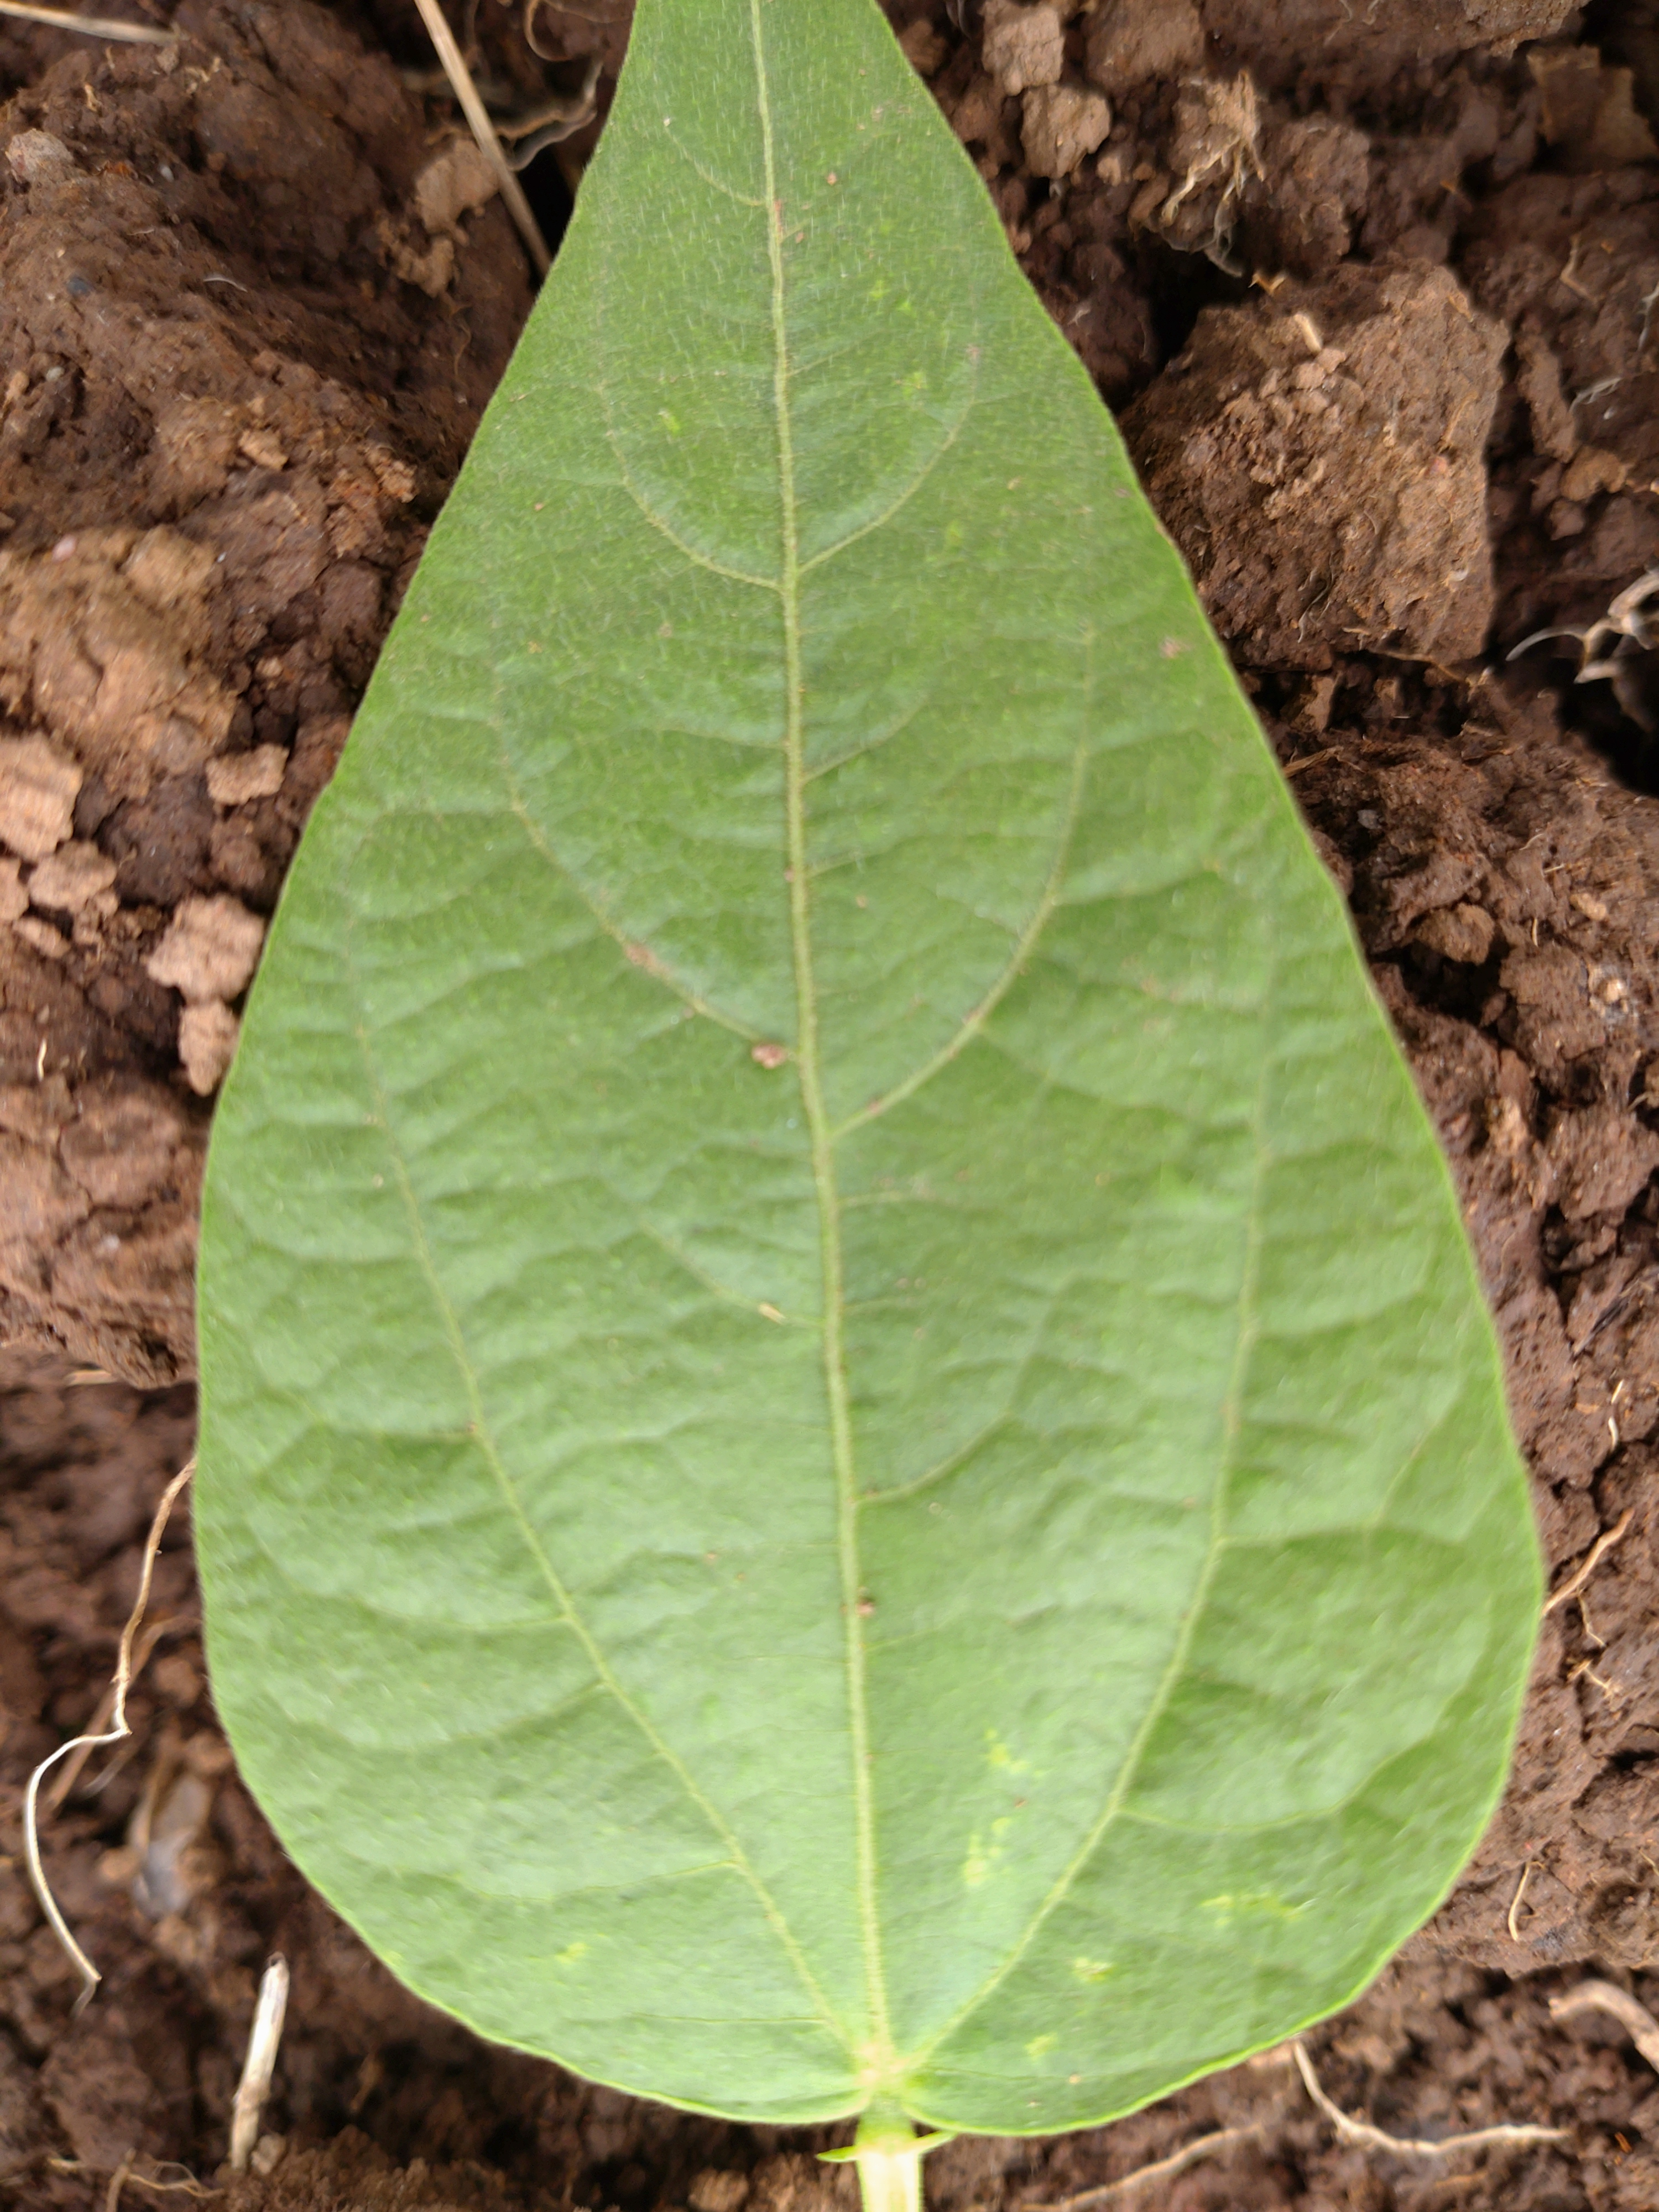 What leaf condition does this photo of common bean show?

healthy
